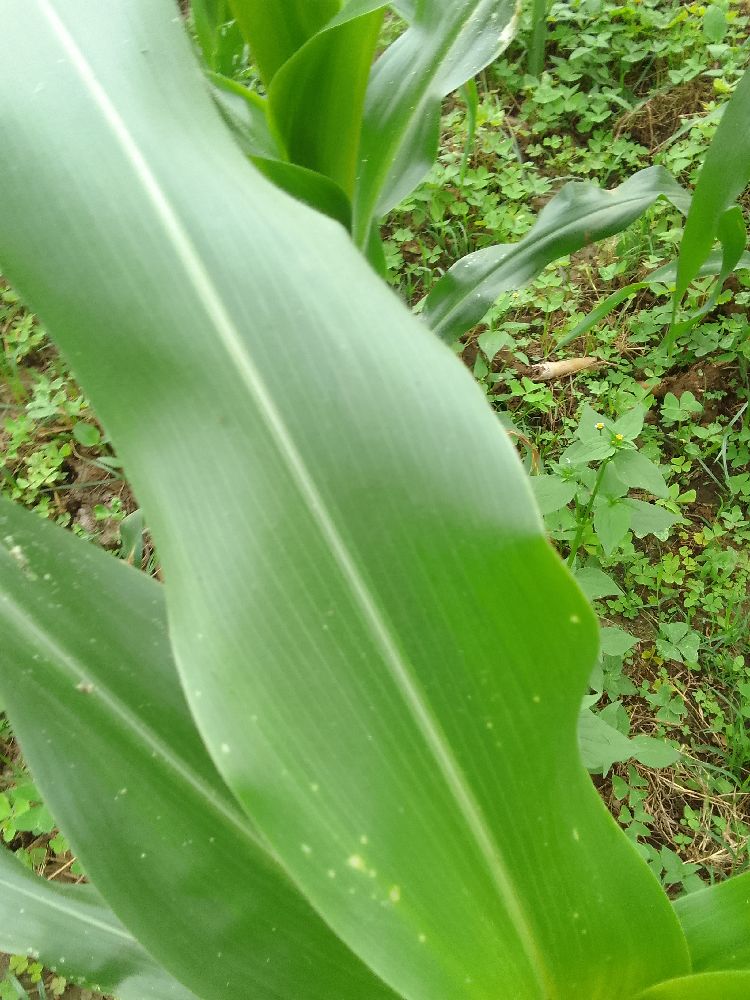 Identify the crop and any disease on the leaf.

maize, healthy
